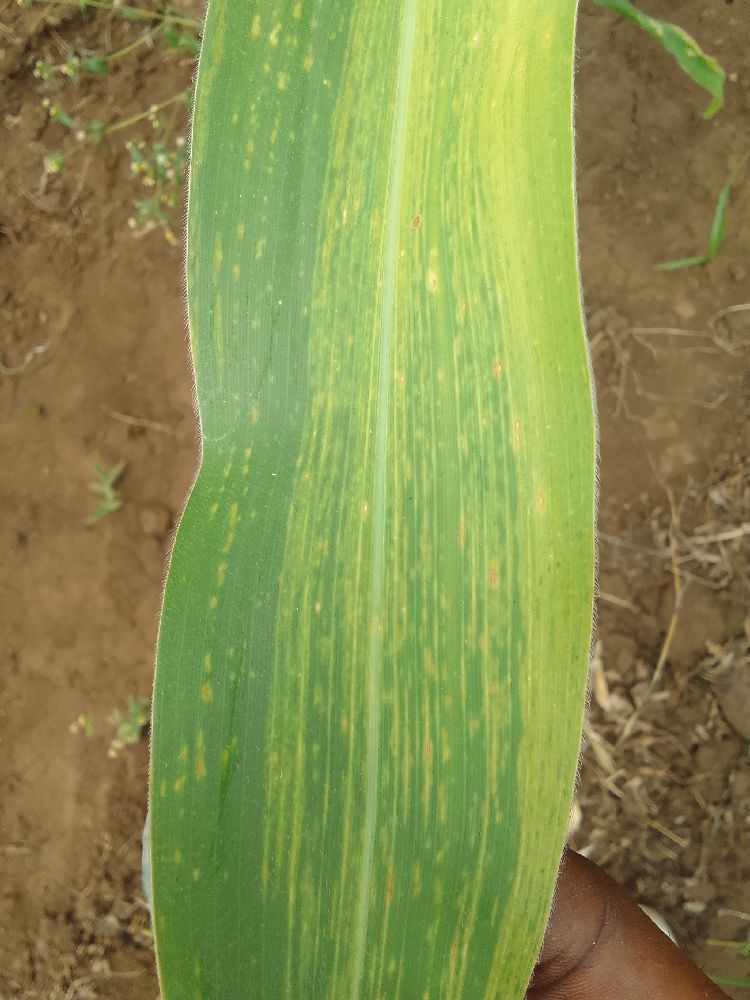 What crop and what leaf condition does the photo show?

maize, maize lethal necrosis
